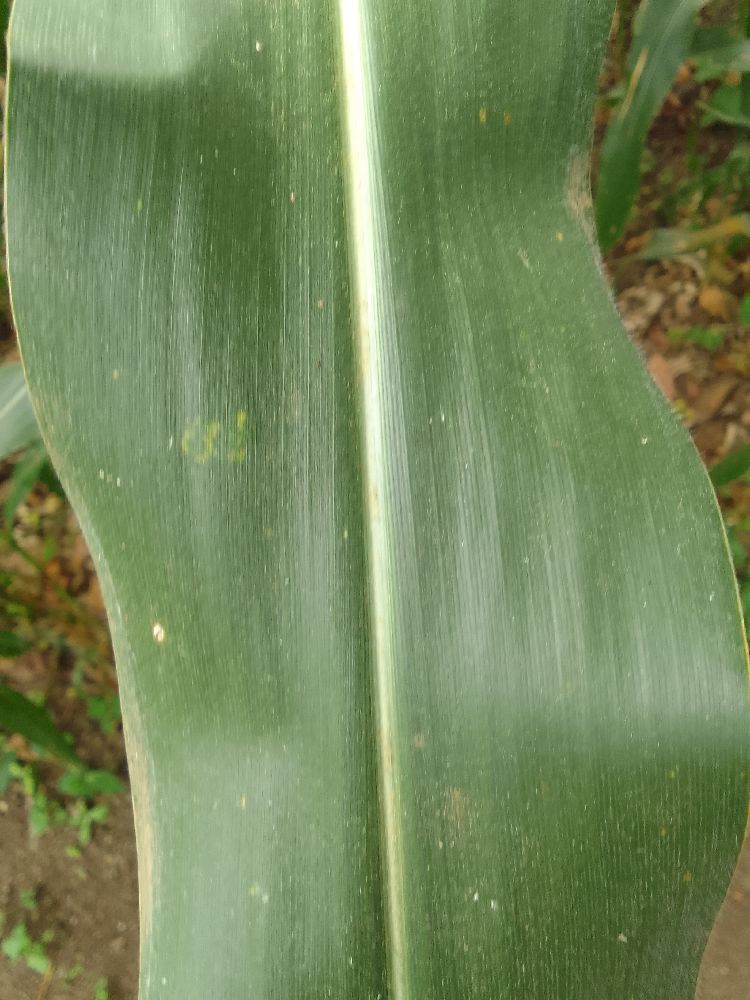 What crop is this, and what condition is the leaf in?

maize, healthy
